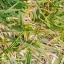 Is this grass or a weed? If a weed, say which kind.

grass
